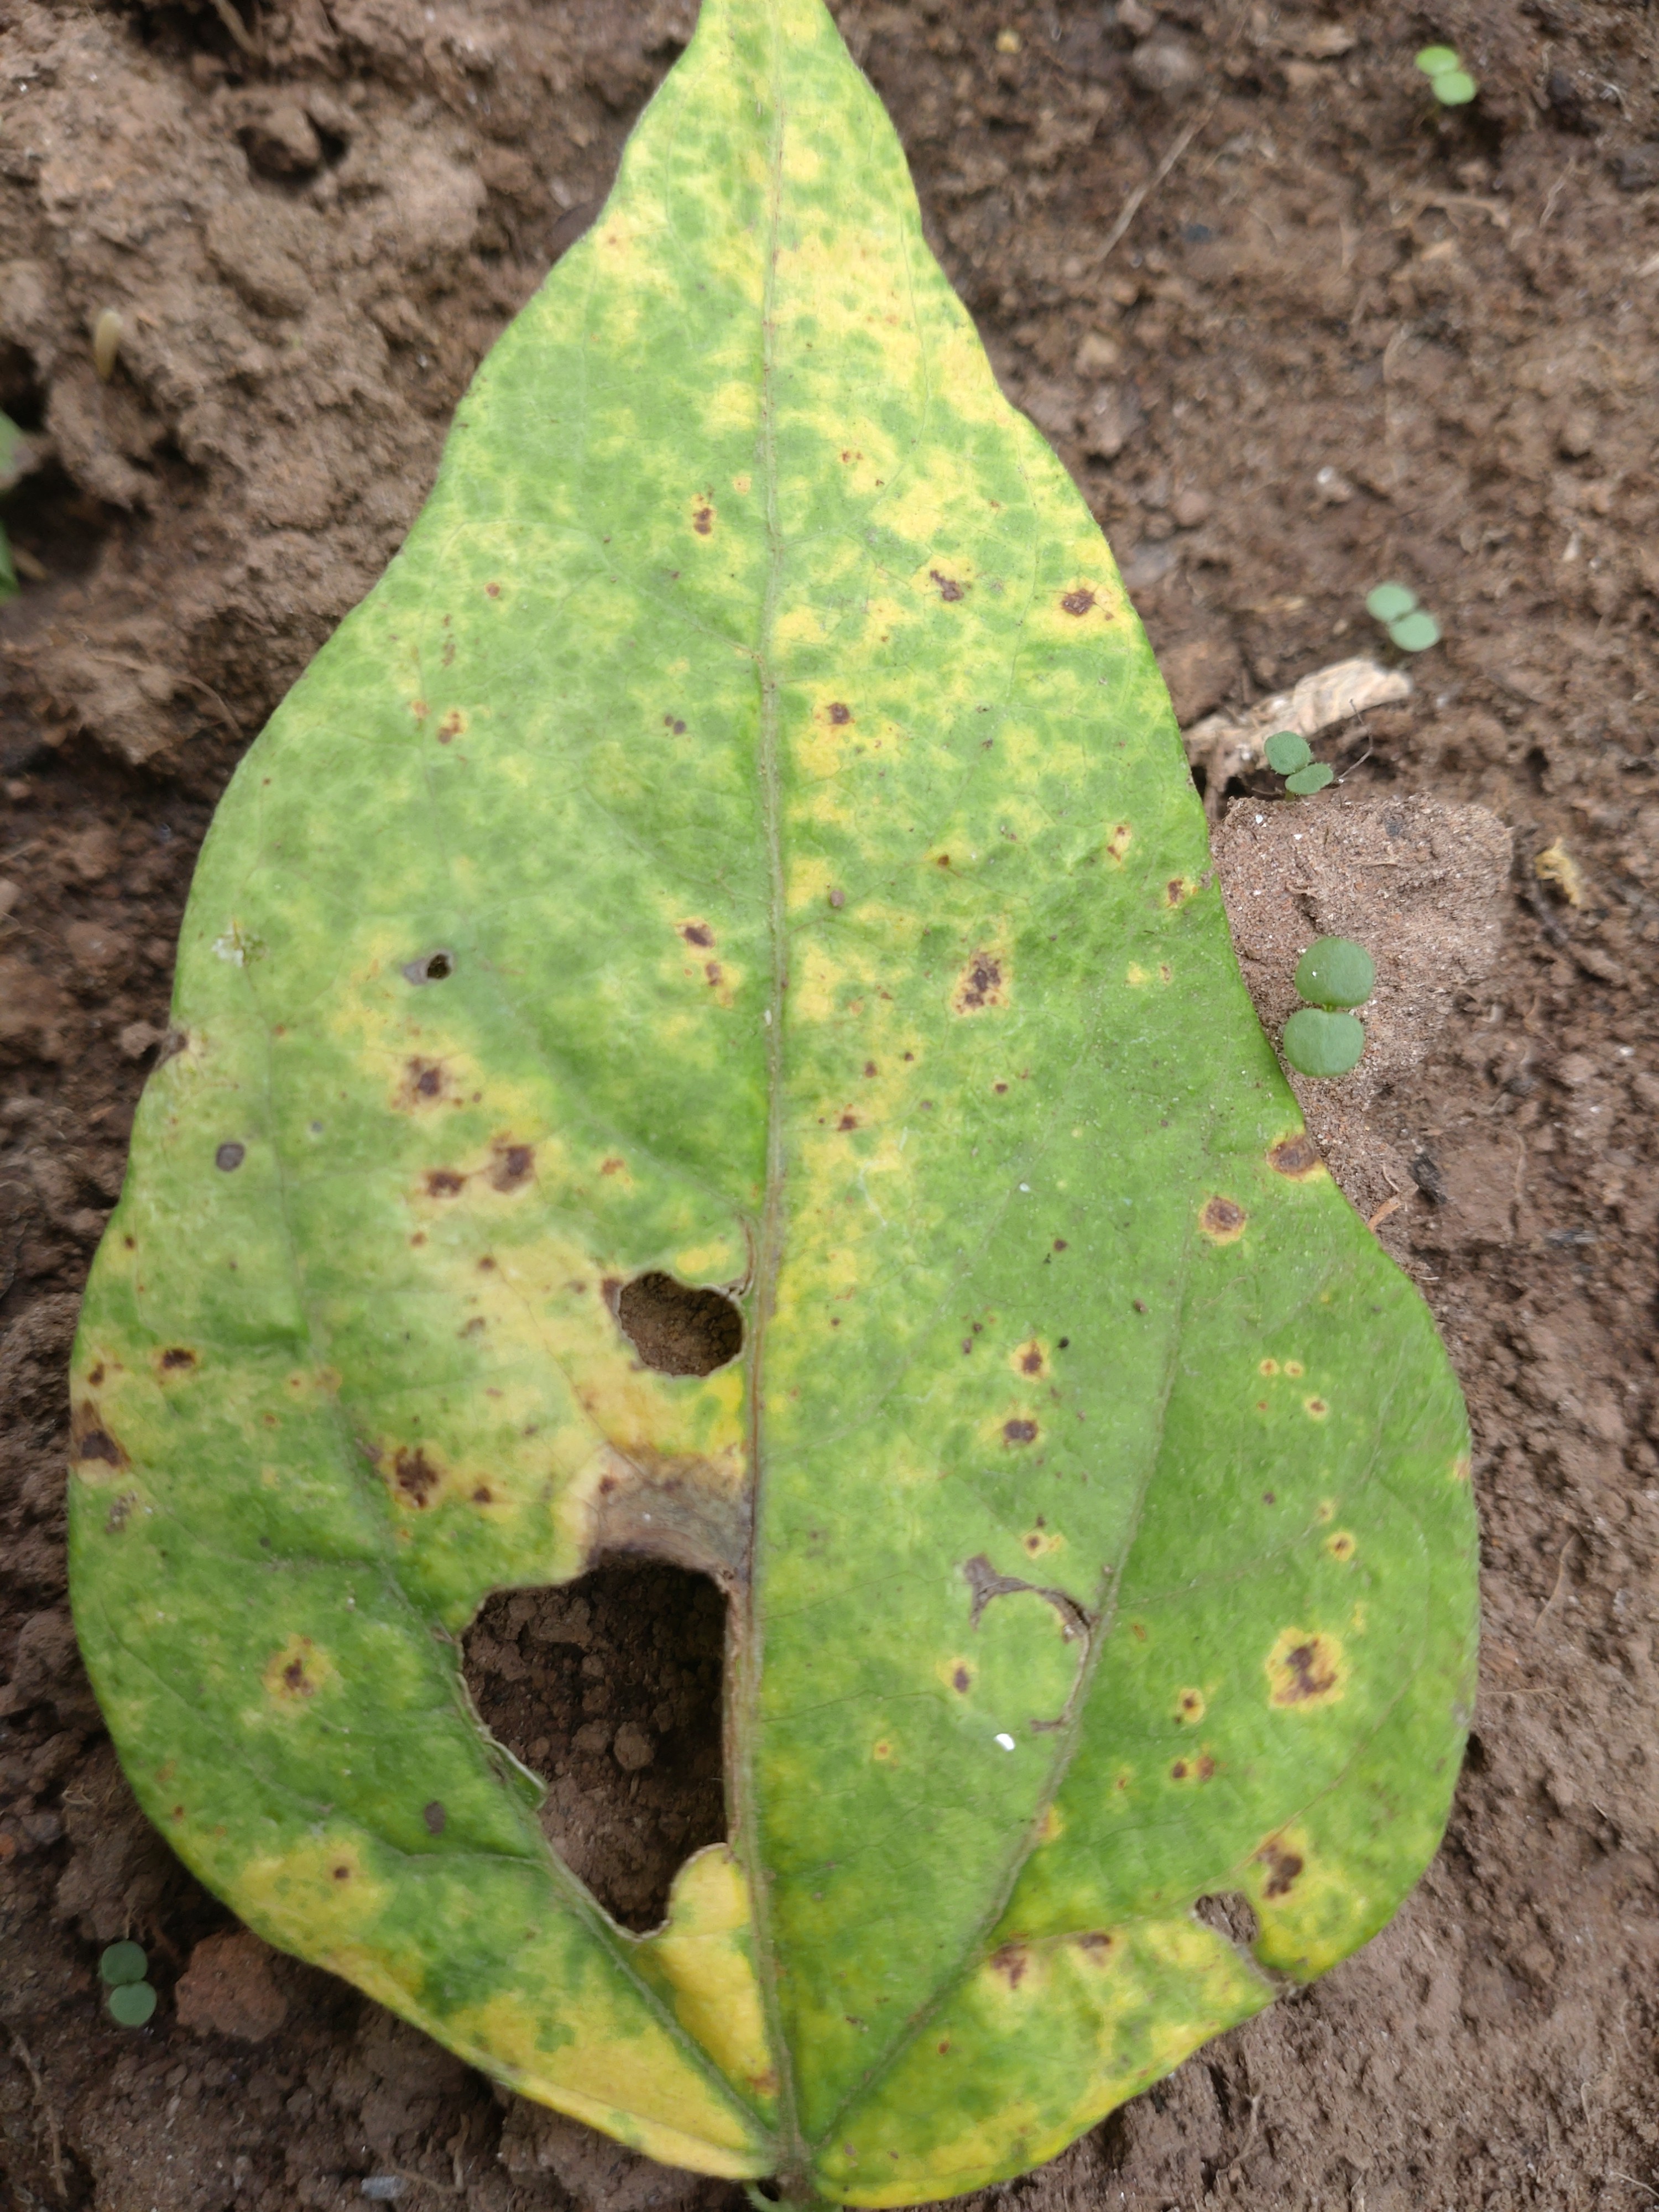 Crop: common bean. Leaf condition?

rust
